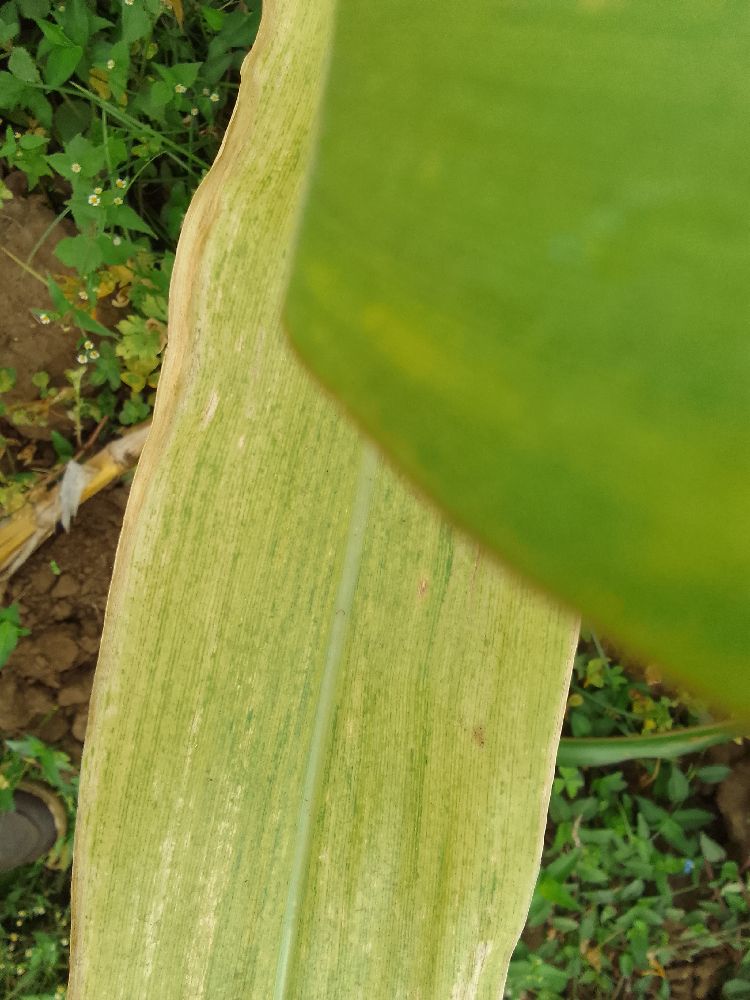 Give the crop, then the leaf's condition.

maize, maize lethal necrosis
